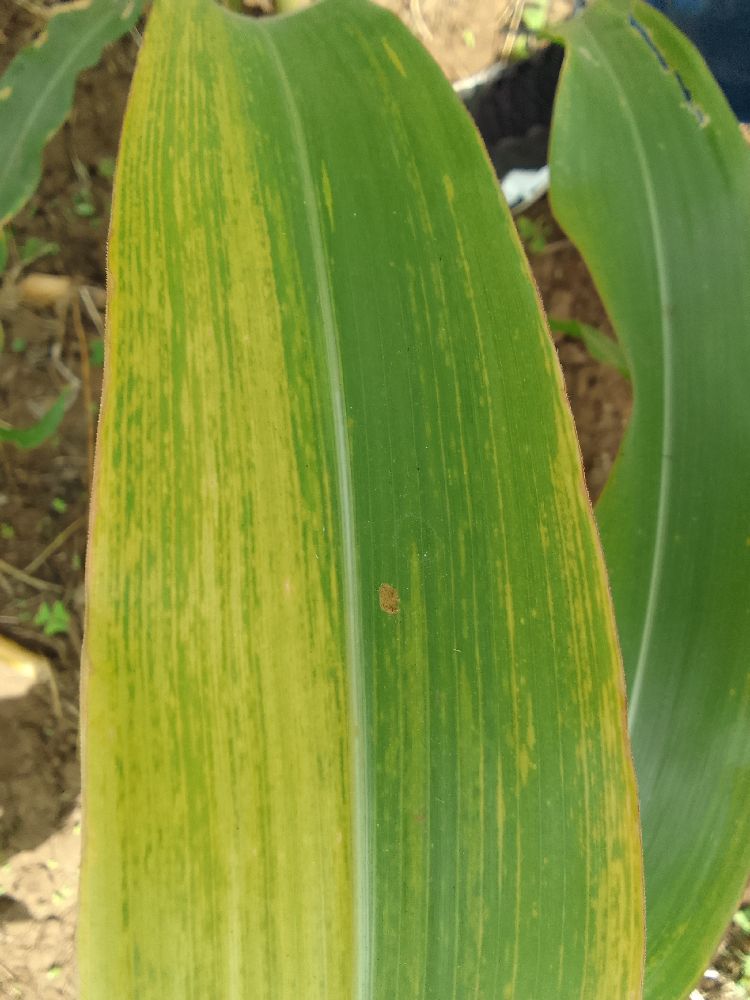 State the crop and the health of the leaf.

maize, maize lethal necrosis
